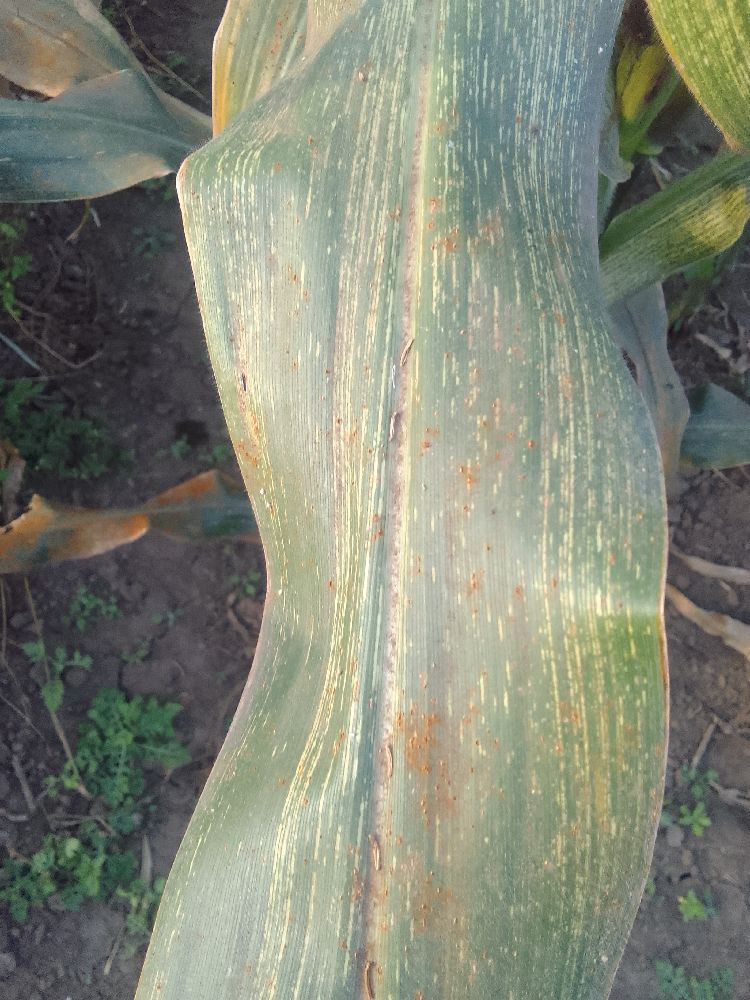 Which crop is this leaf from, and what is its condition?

maize, maize streak virus
